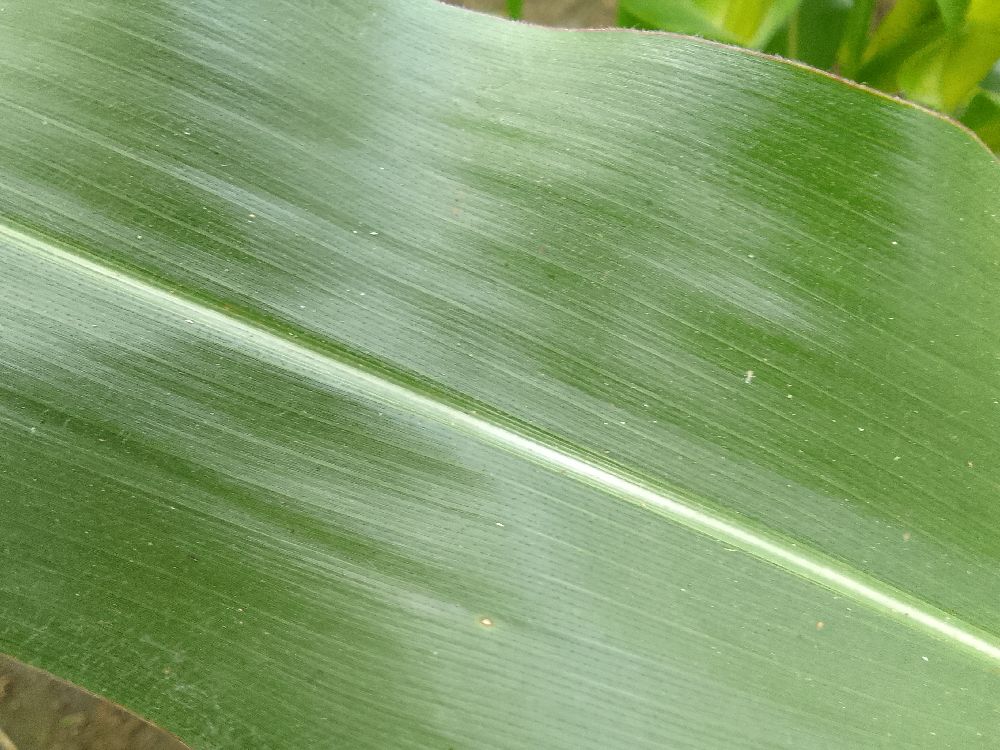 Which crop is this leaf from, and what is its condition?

maize, healthy
